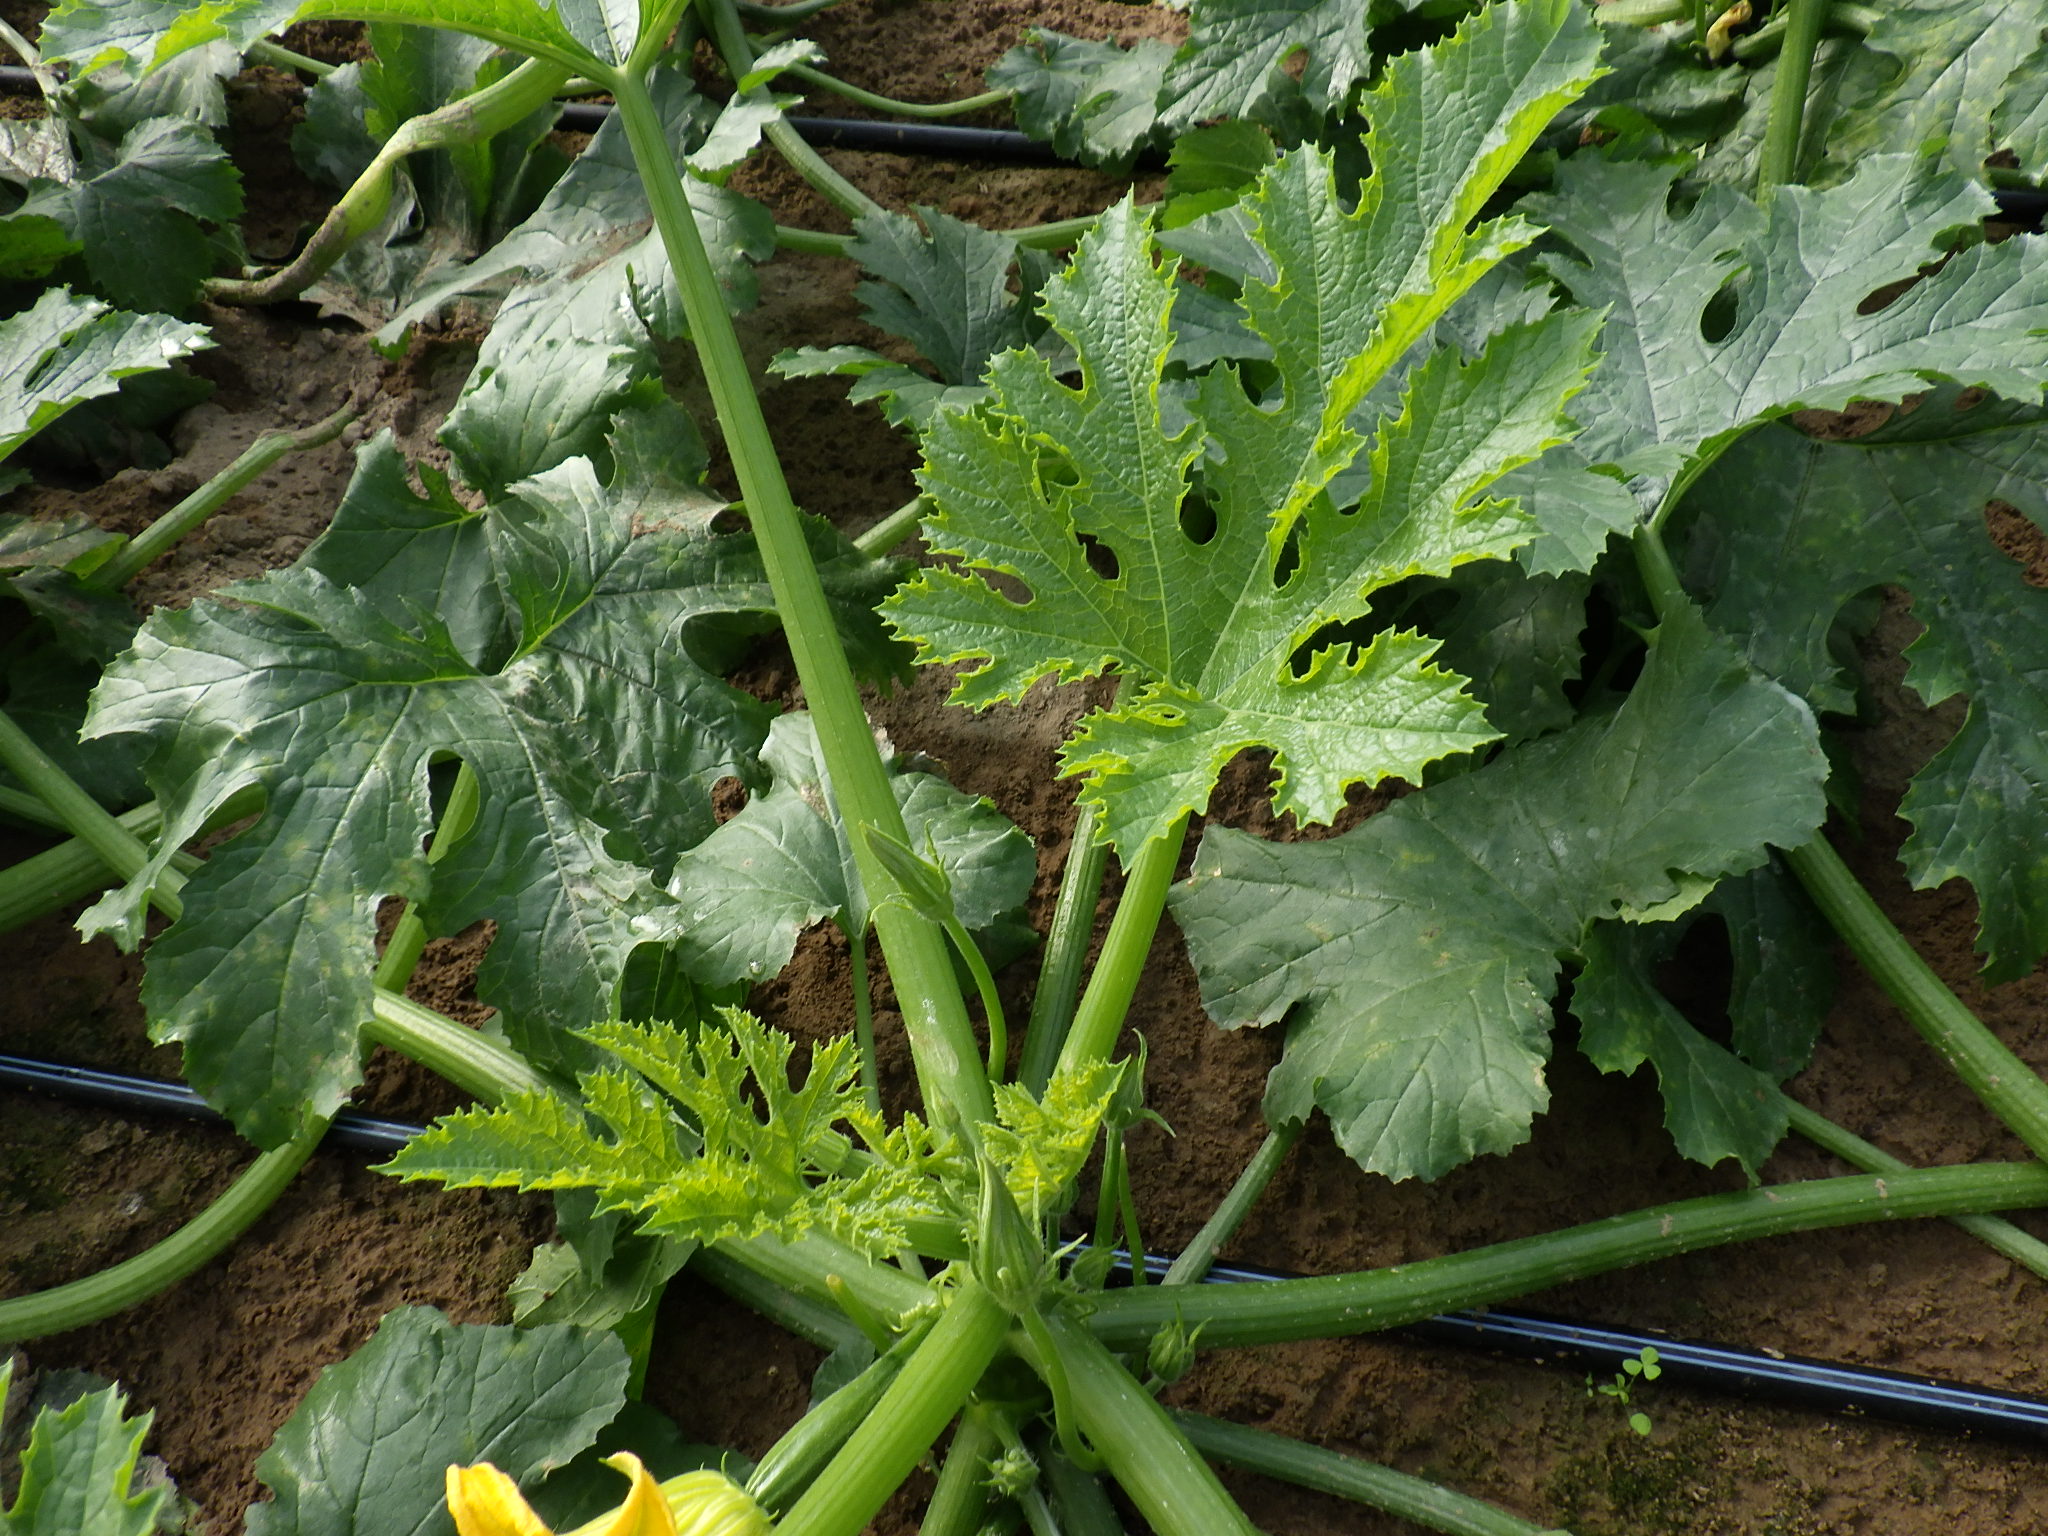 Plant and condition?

zucchini, healthy
